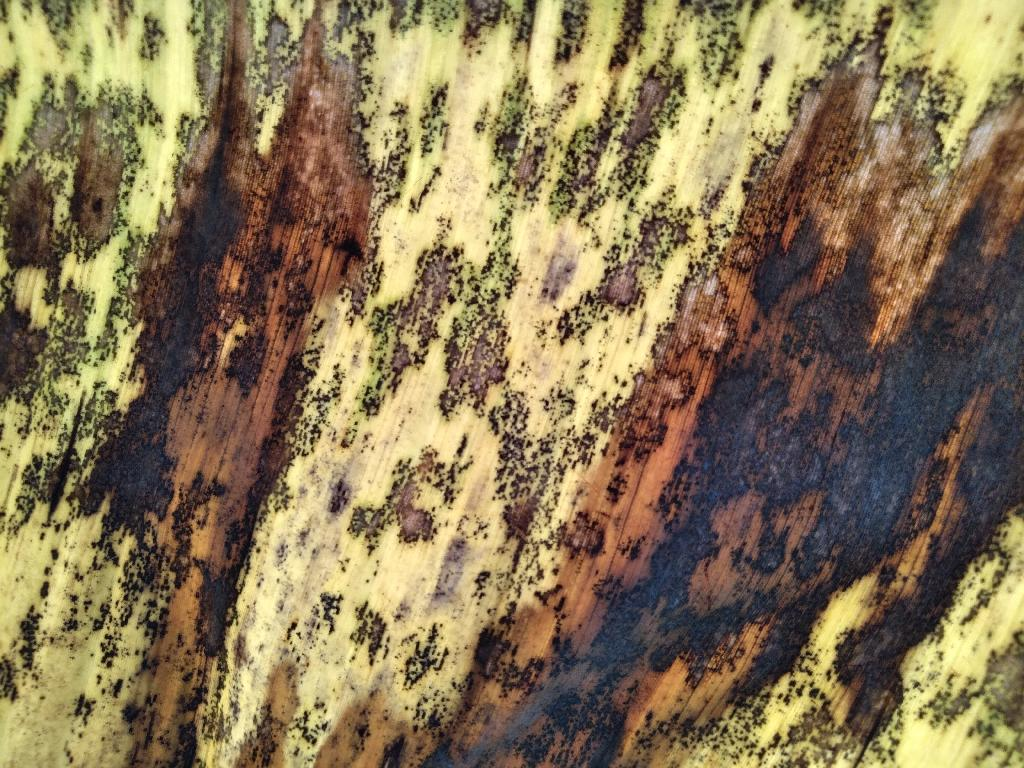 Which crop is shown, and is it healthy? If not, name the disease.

banana, black sigatoka
